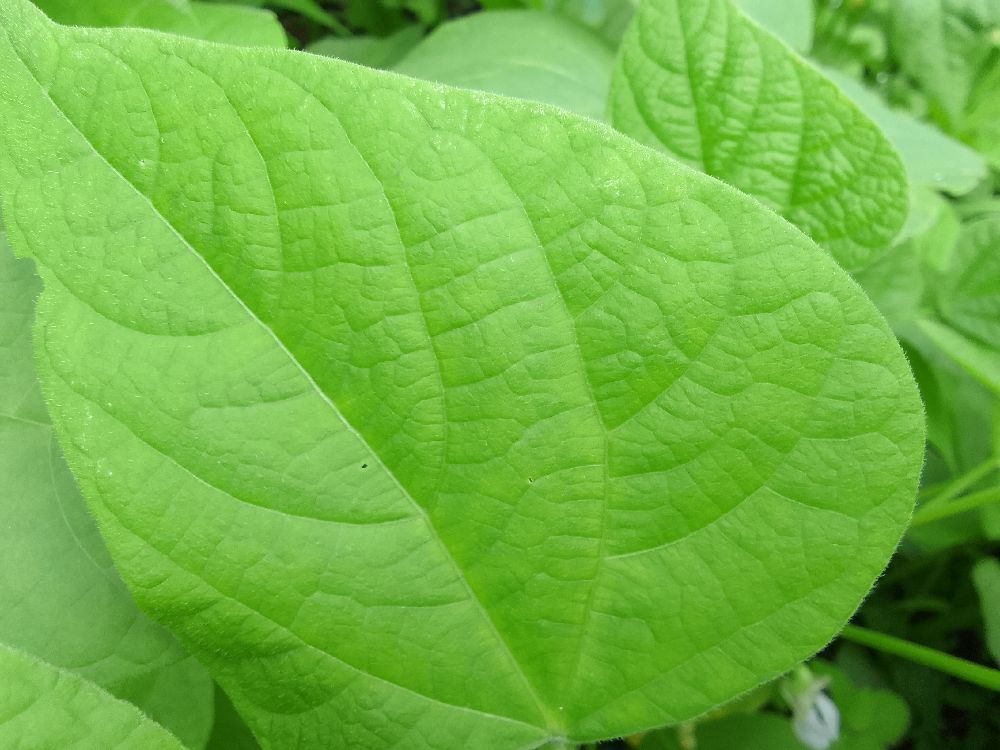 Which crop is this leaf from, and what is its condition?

common bean, healthy
